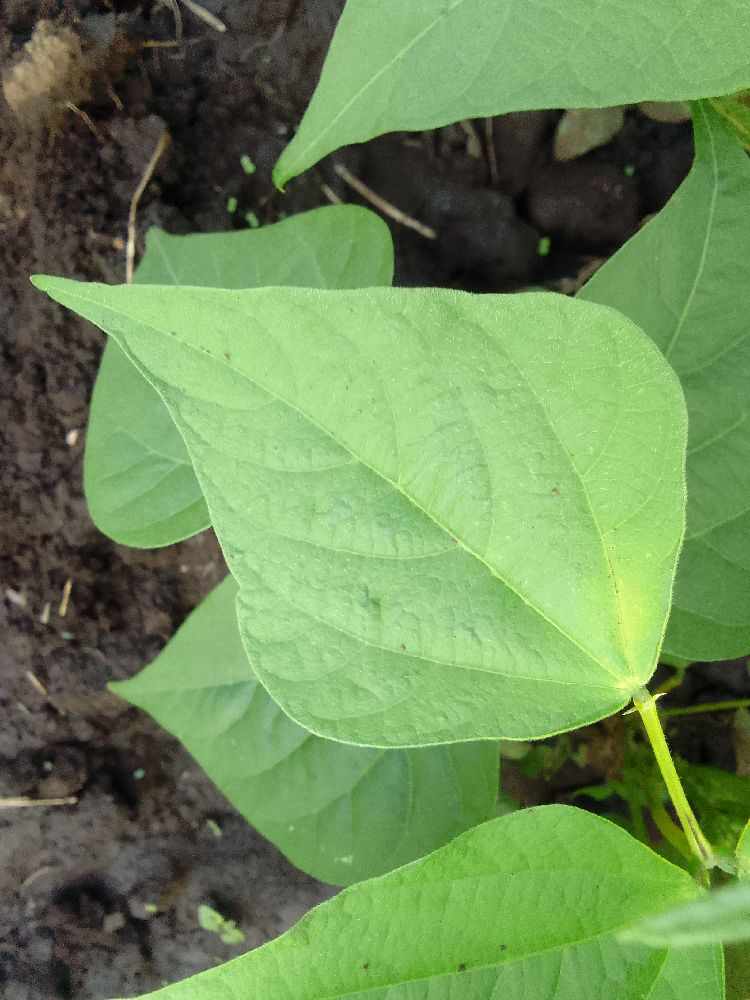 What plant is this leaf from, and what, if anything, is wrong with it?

common bean, healthy
